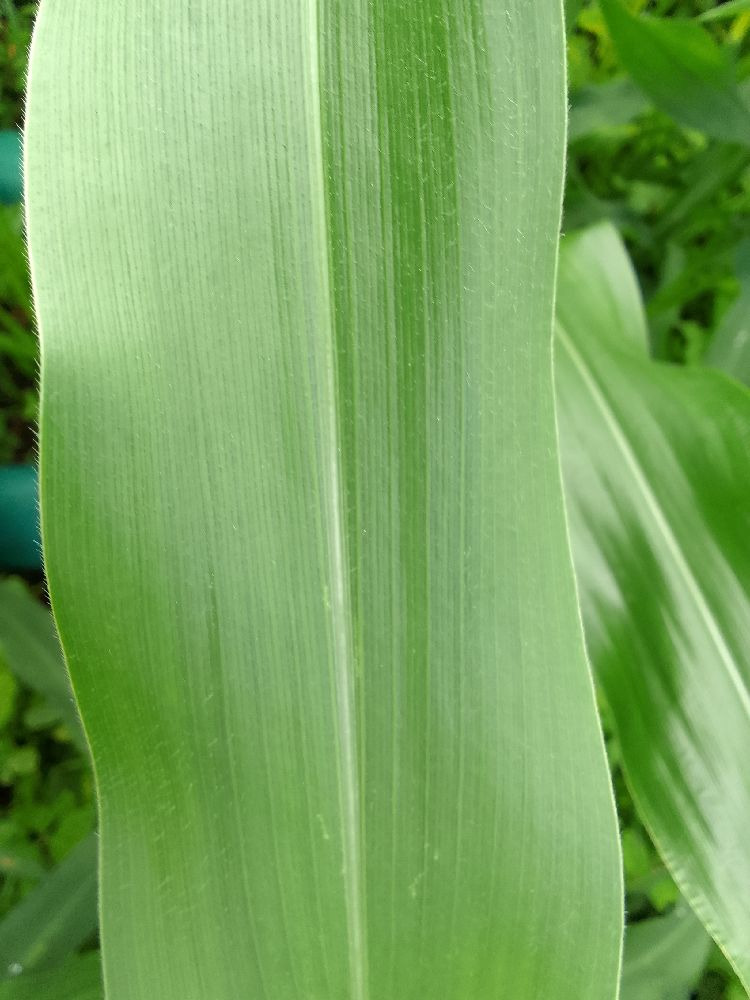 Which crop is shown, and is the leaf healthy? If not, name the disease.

maize, healthy
